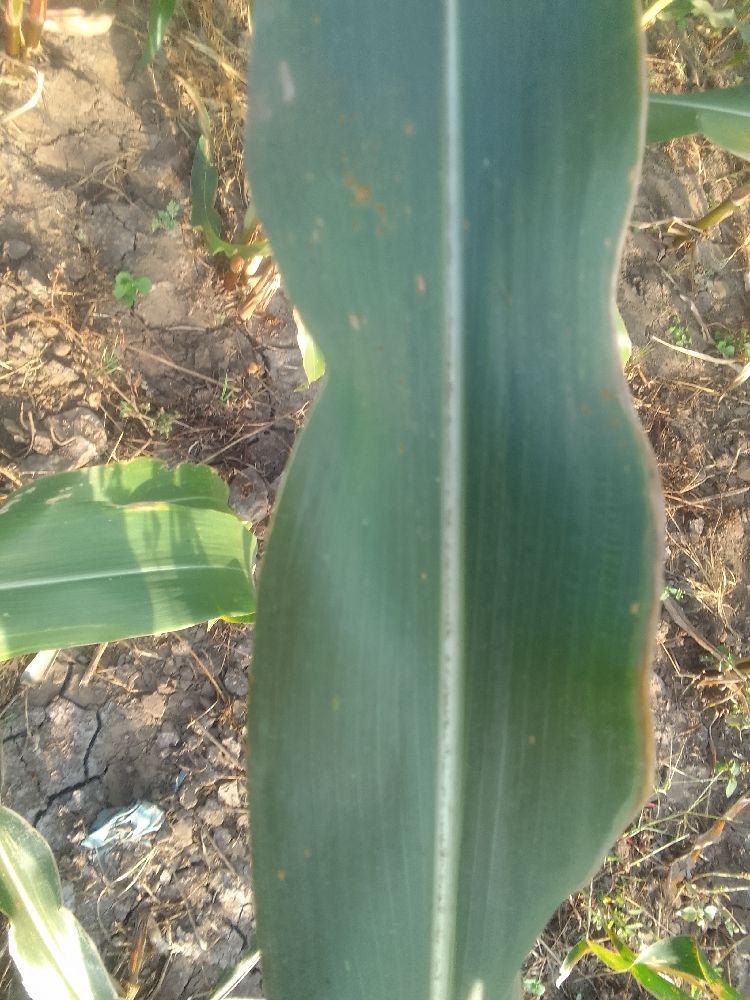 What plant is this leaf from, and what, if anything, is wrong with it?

maize, healthy
